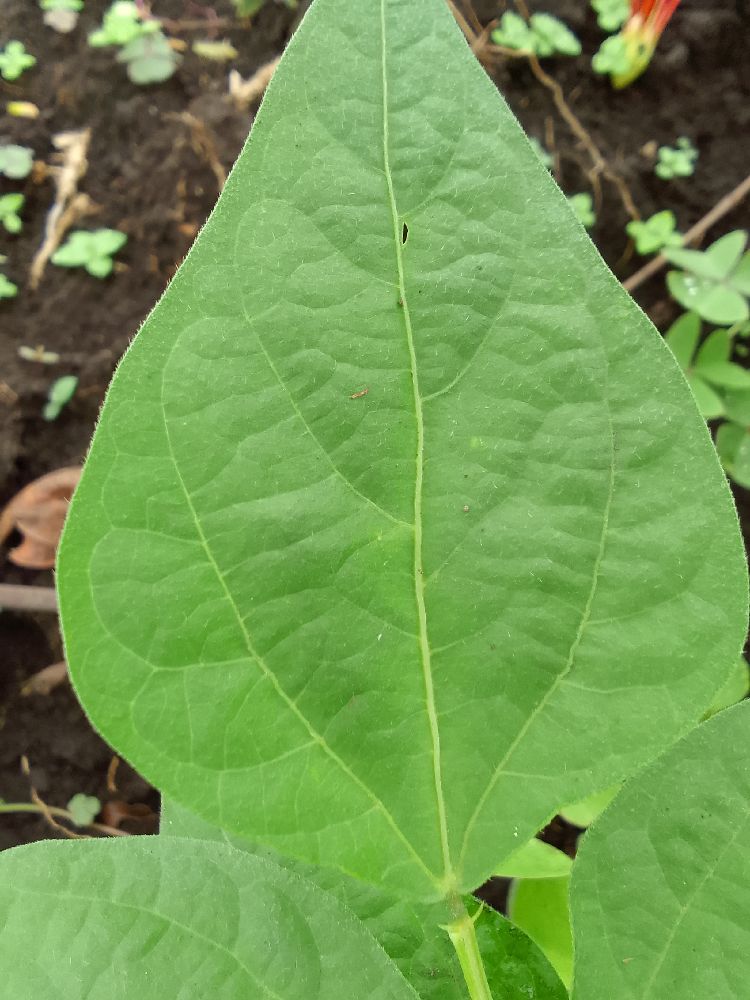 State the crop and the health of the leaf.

common bean, healthy
